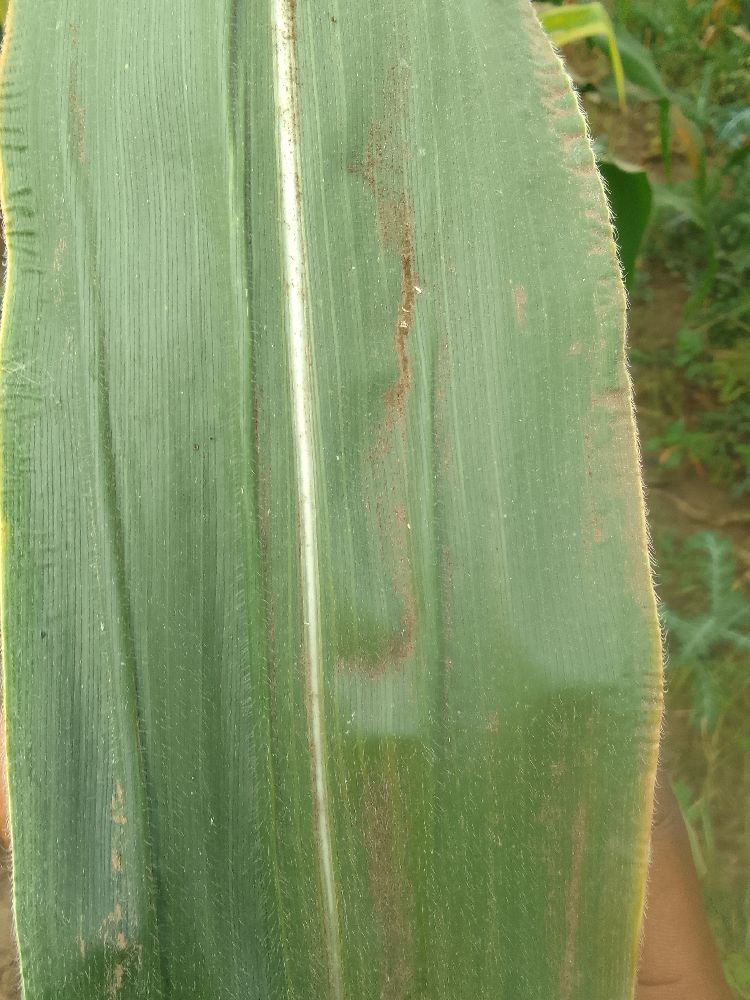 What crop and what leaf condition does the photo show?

maize, healthy
